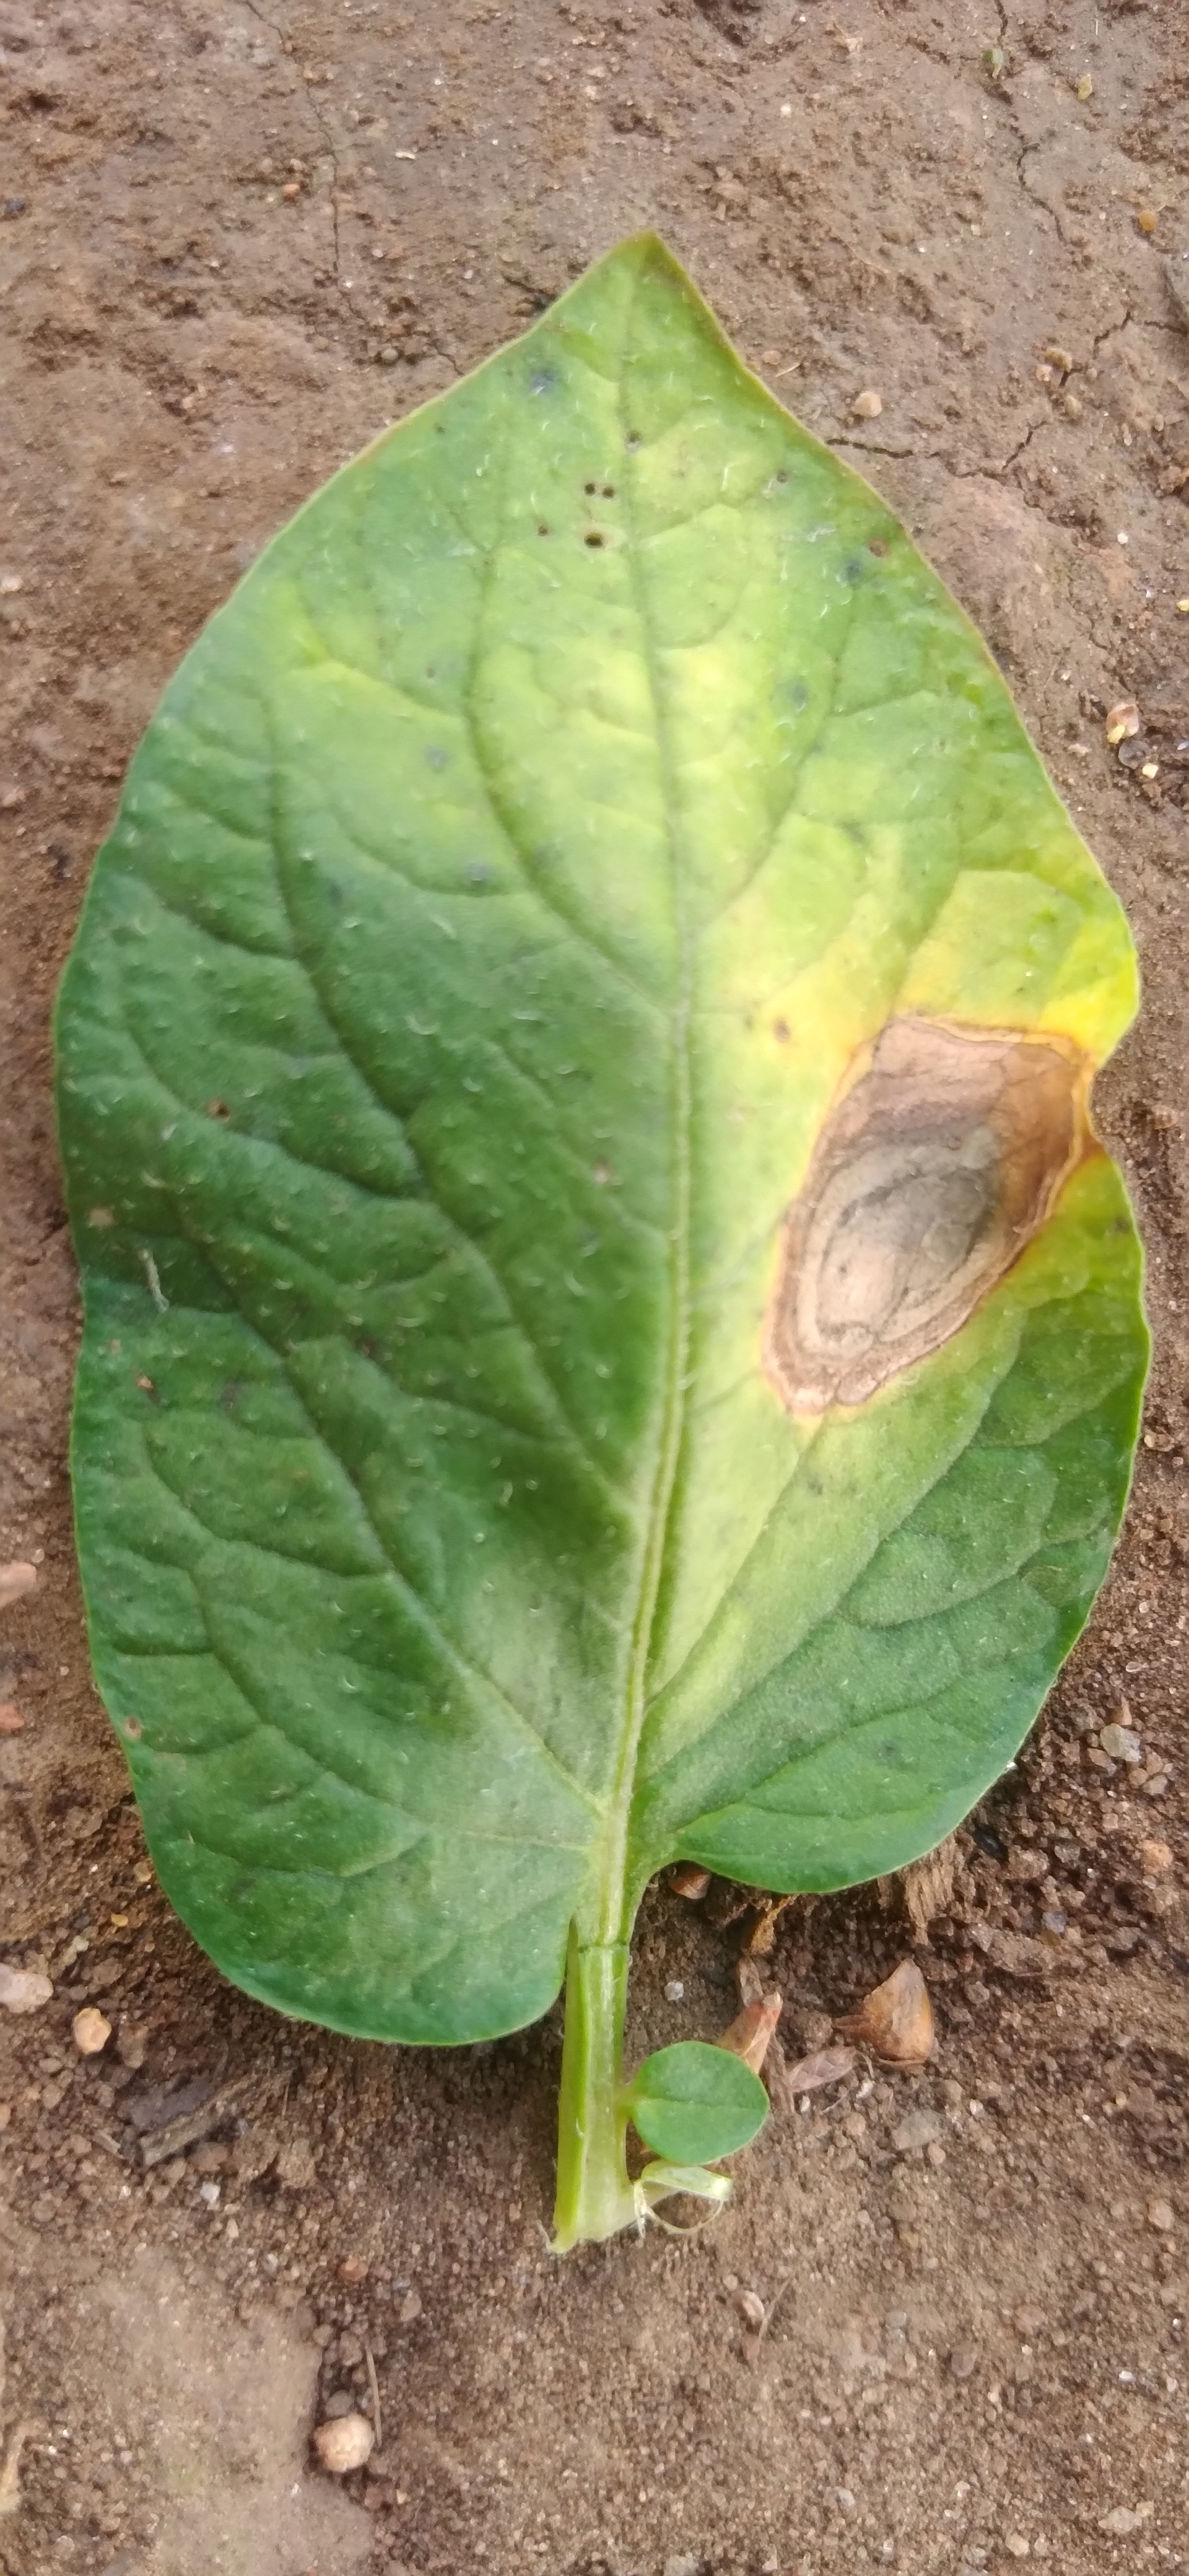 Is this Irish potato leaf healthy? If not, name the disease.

early blight
